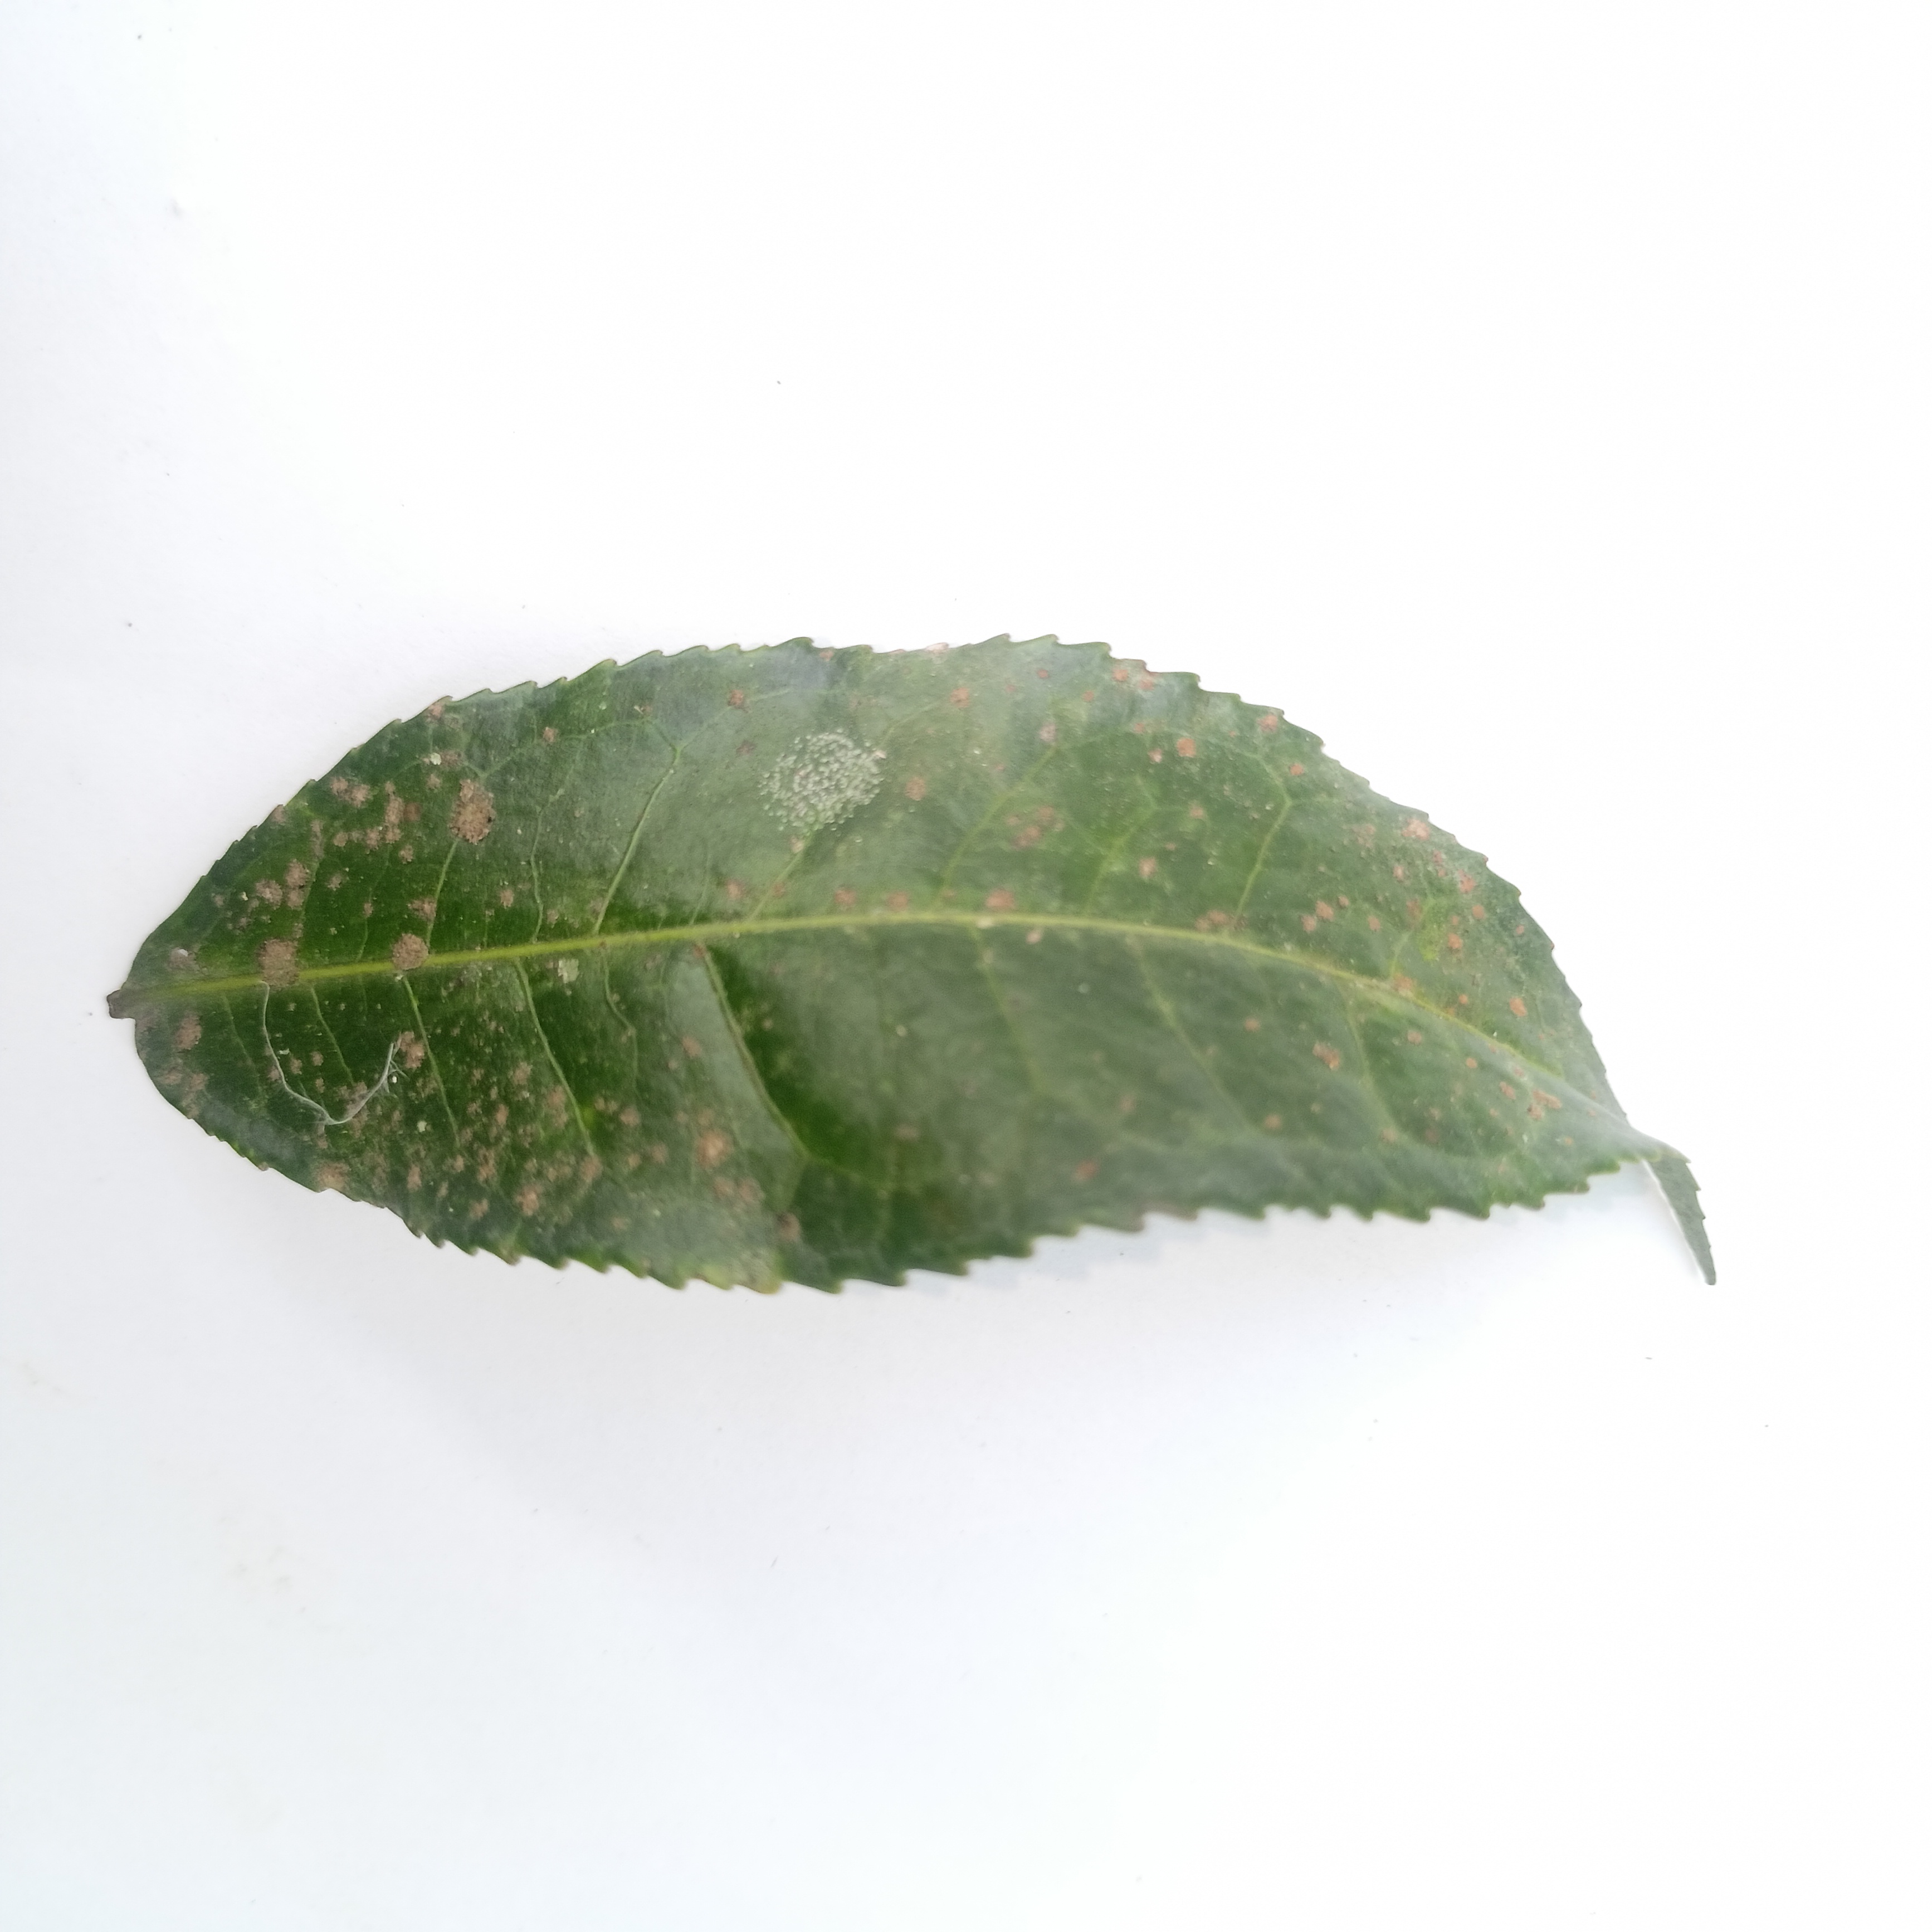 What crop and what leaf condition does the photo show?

tea, algal leaf
